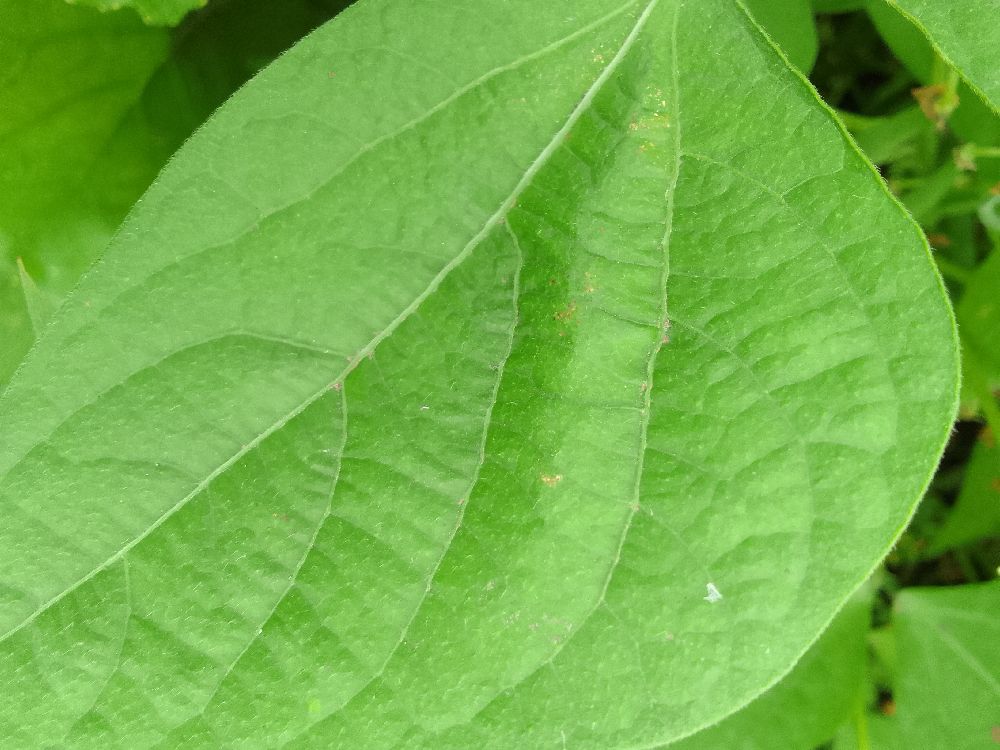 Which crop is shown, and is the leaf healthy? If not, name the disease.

common bean, healthy
